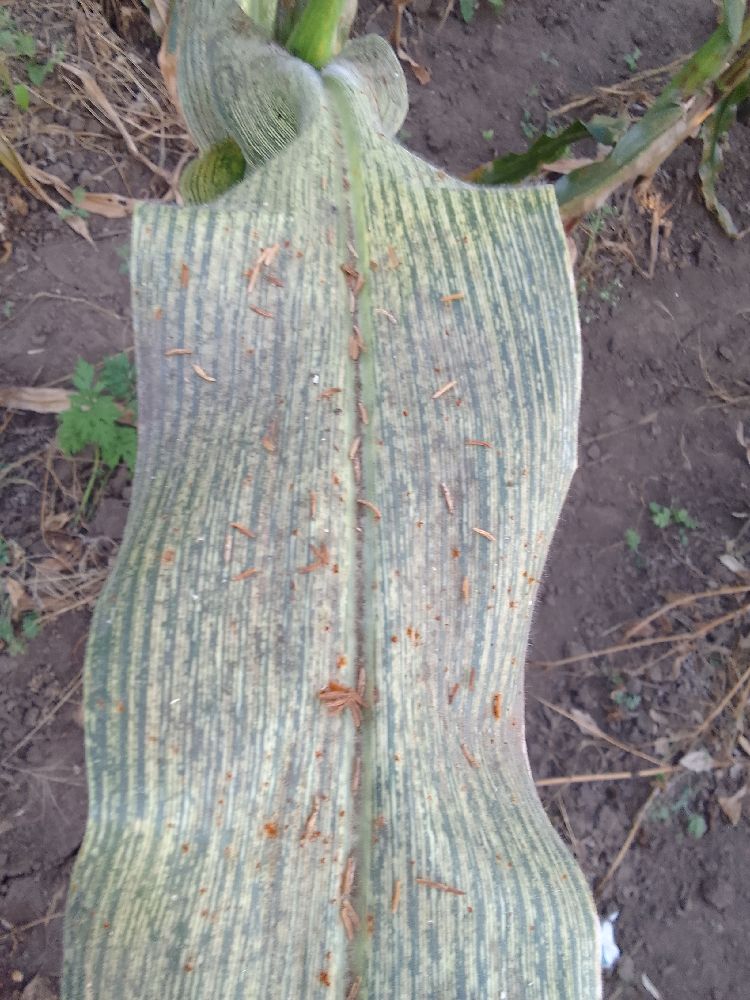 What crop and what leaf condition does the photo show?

maize, maize streak virus
